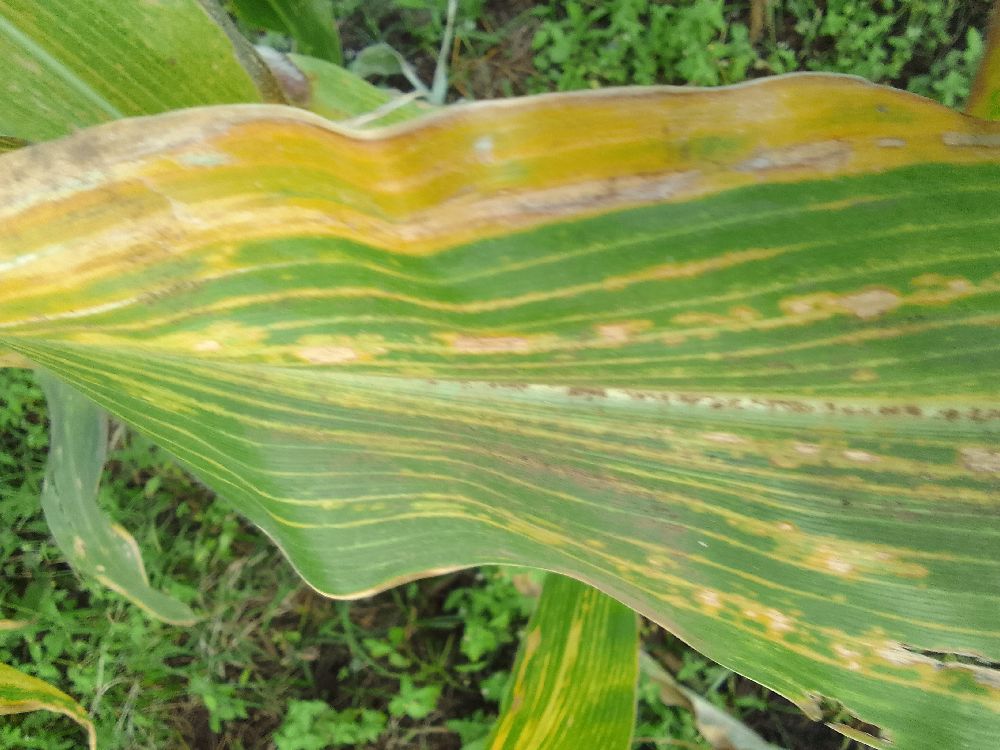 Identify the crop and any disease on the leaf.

maize, maize lethal necrosis
